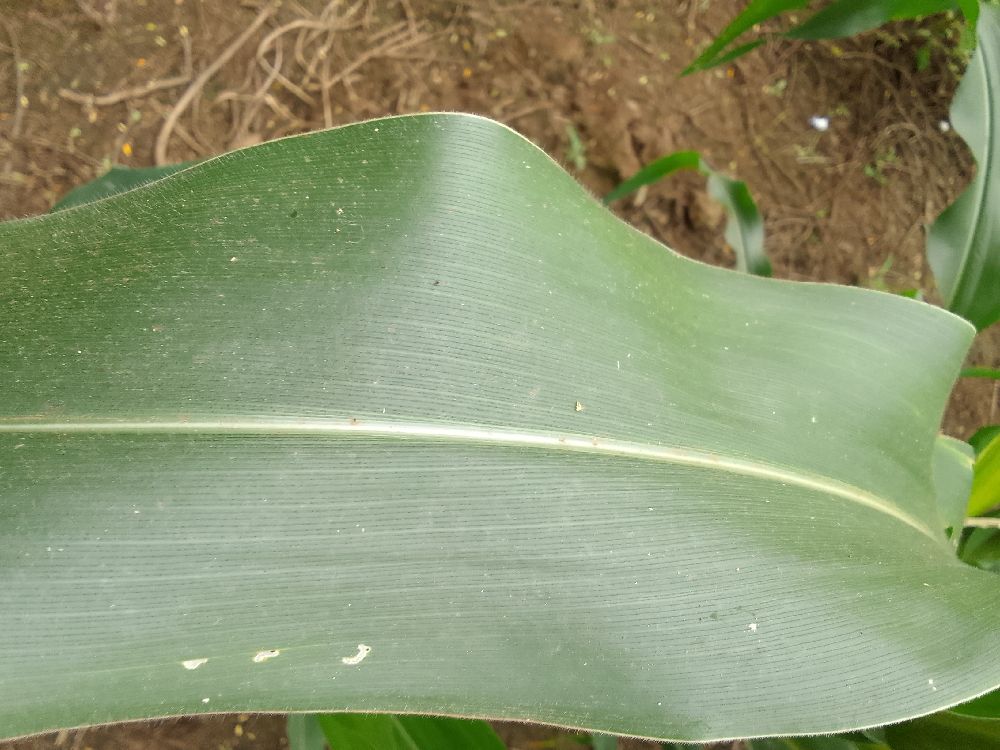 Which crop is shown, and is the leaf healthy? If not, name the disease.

maize, healthy
